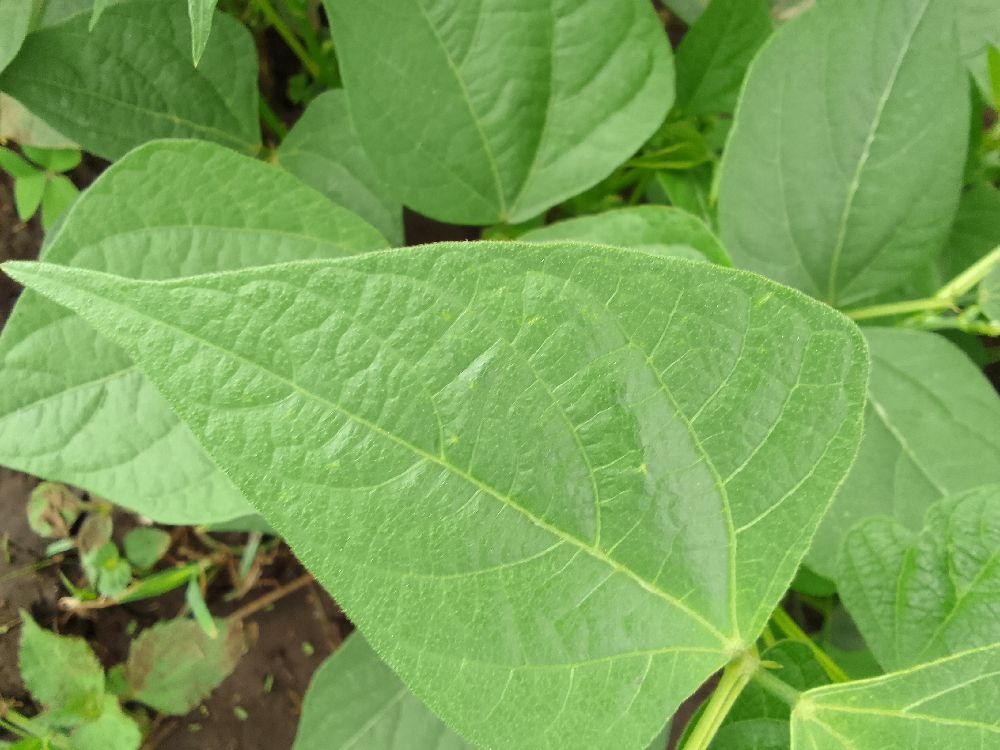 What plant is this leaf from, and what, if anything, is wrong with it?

common bean, healthy
